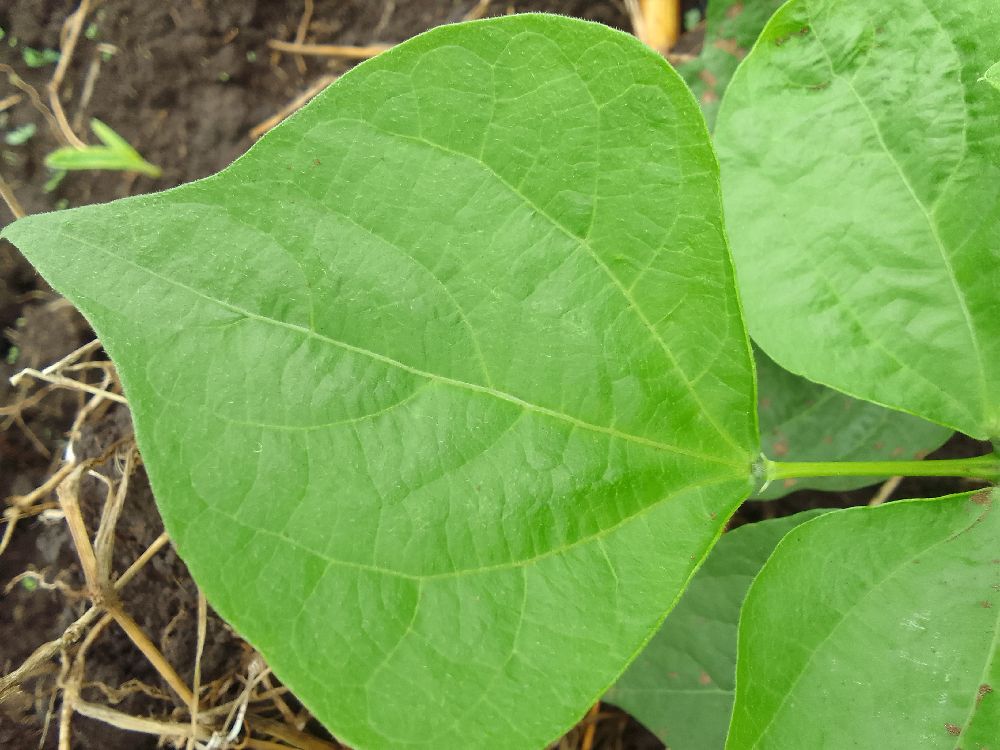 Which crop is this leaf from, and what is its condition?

common bean, healthy
